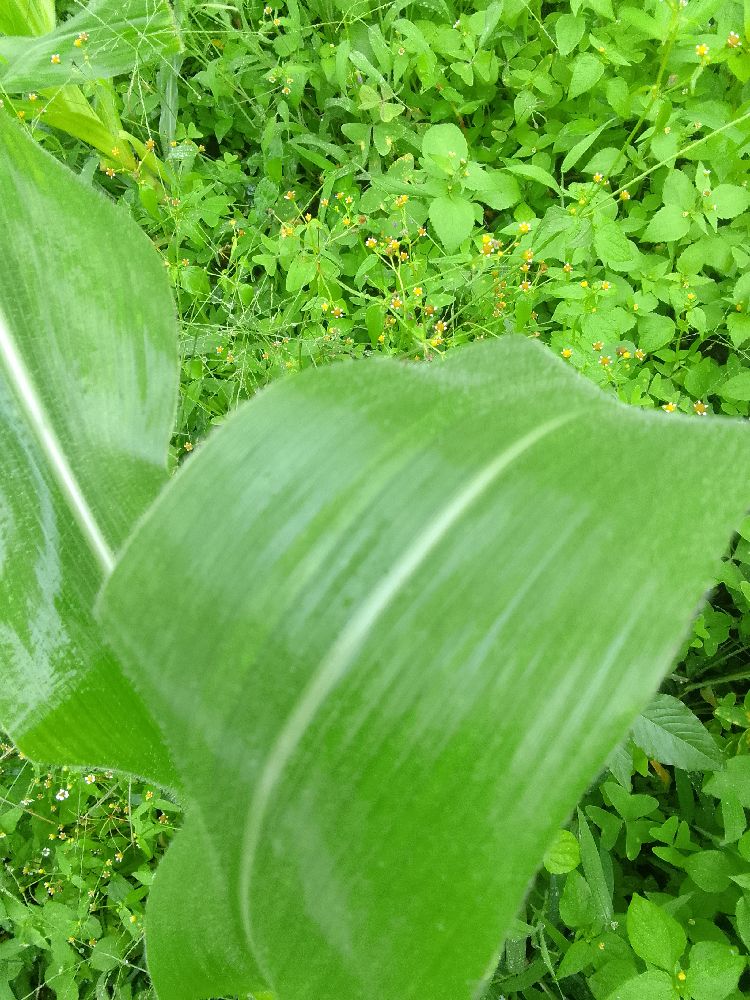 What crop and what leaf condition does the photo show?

maize, healthy
